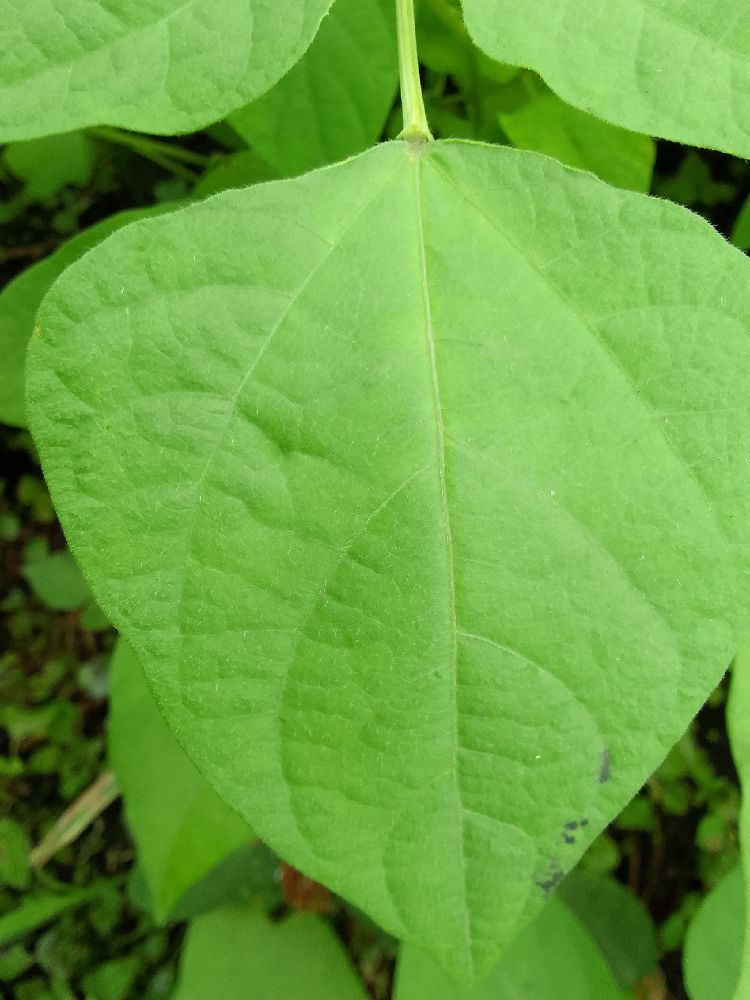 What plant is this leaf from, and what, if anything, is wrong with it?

common bean, healthy
